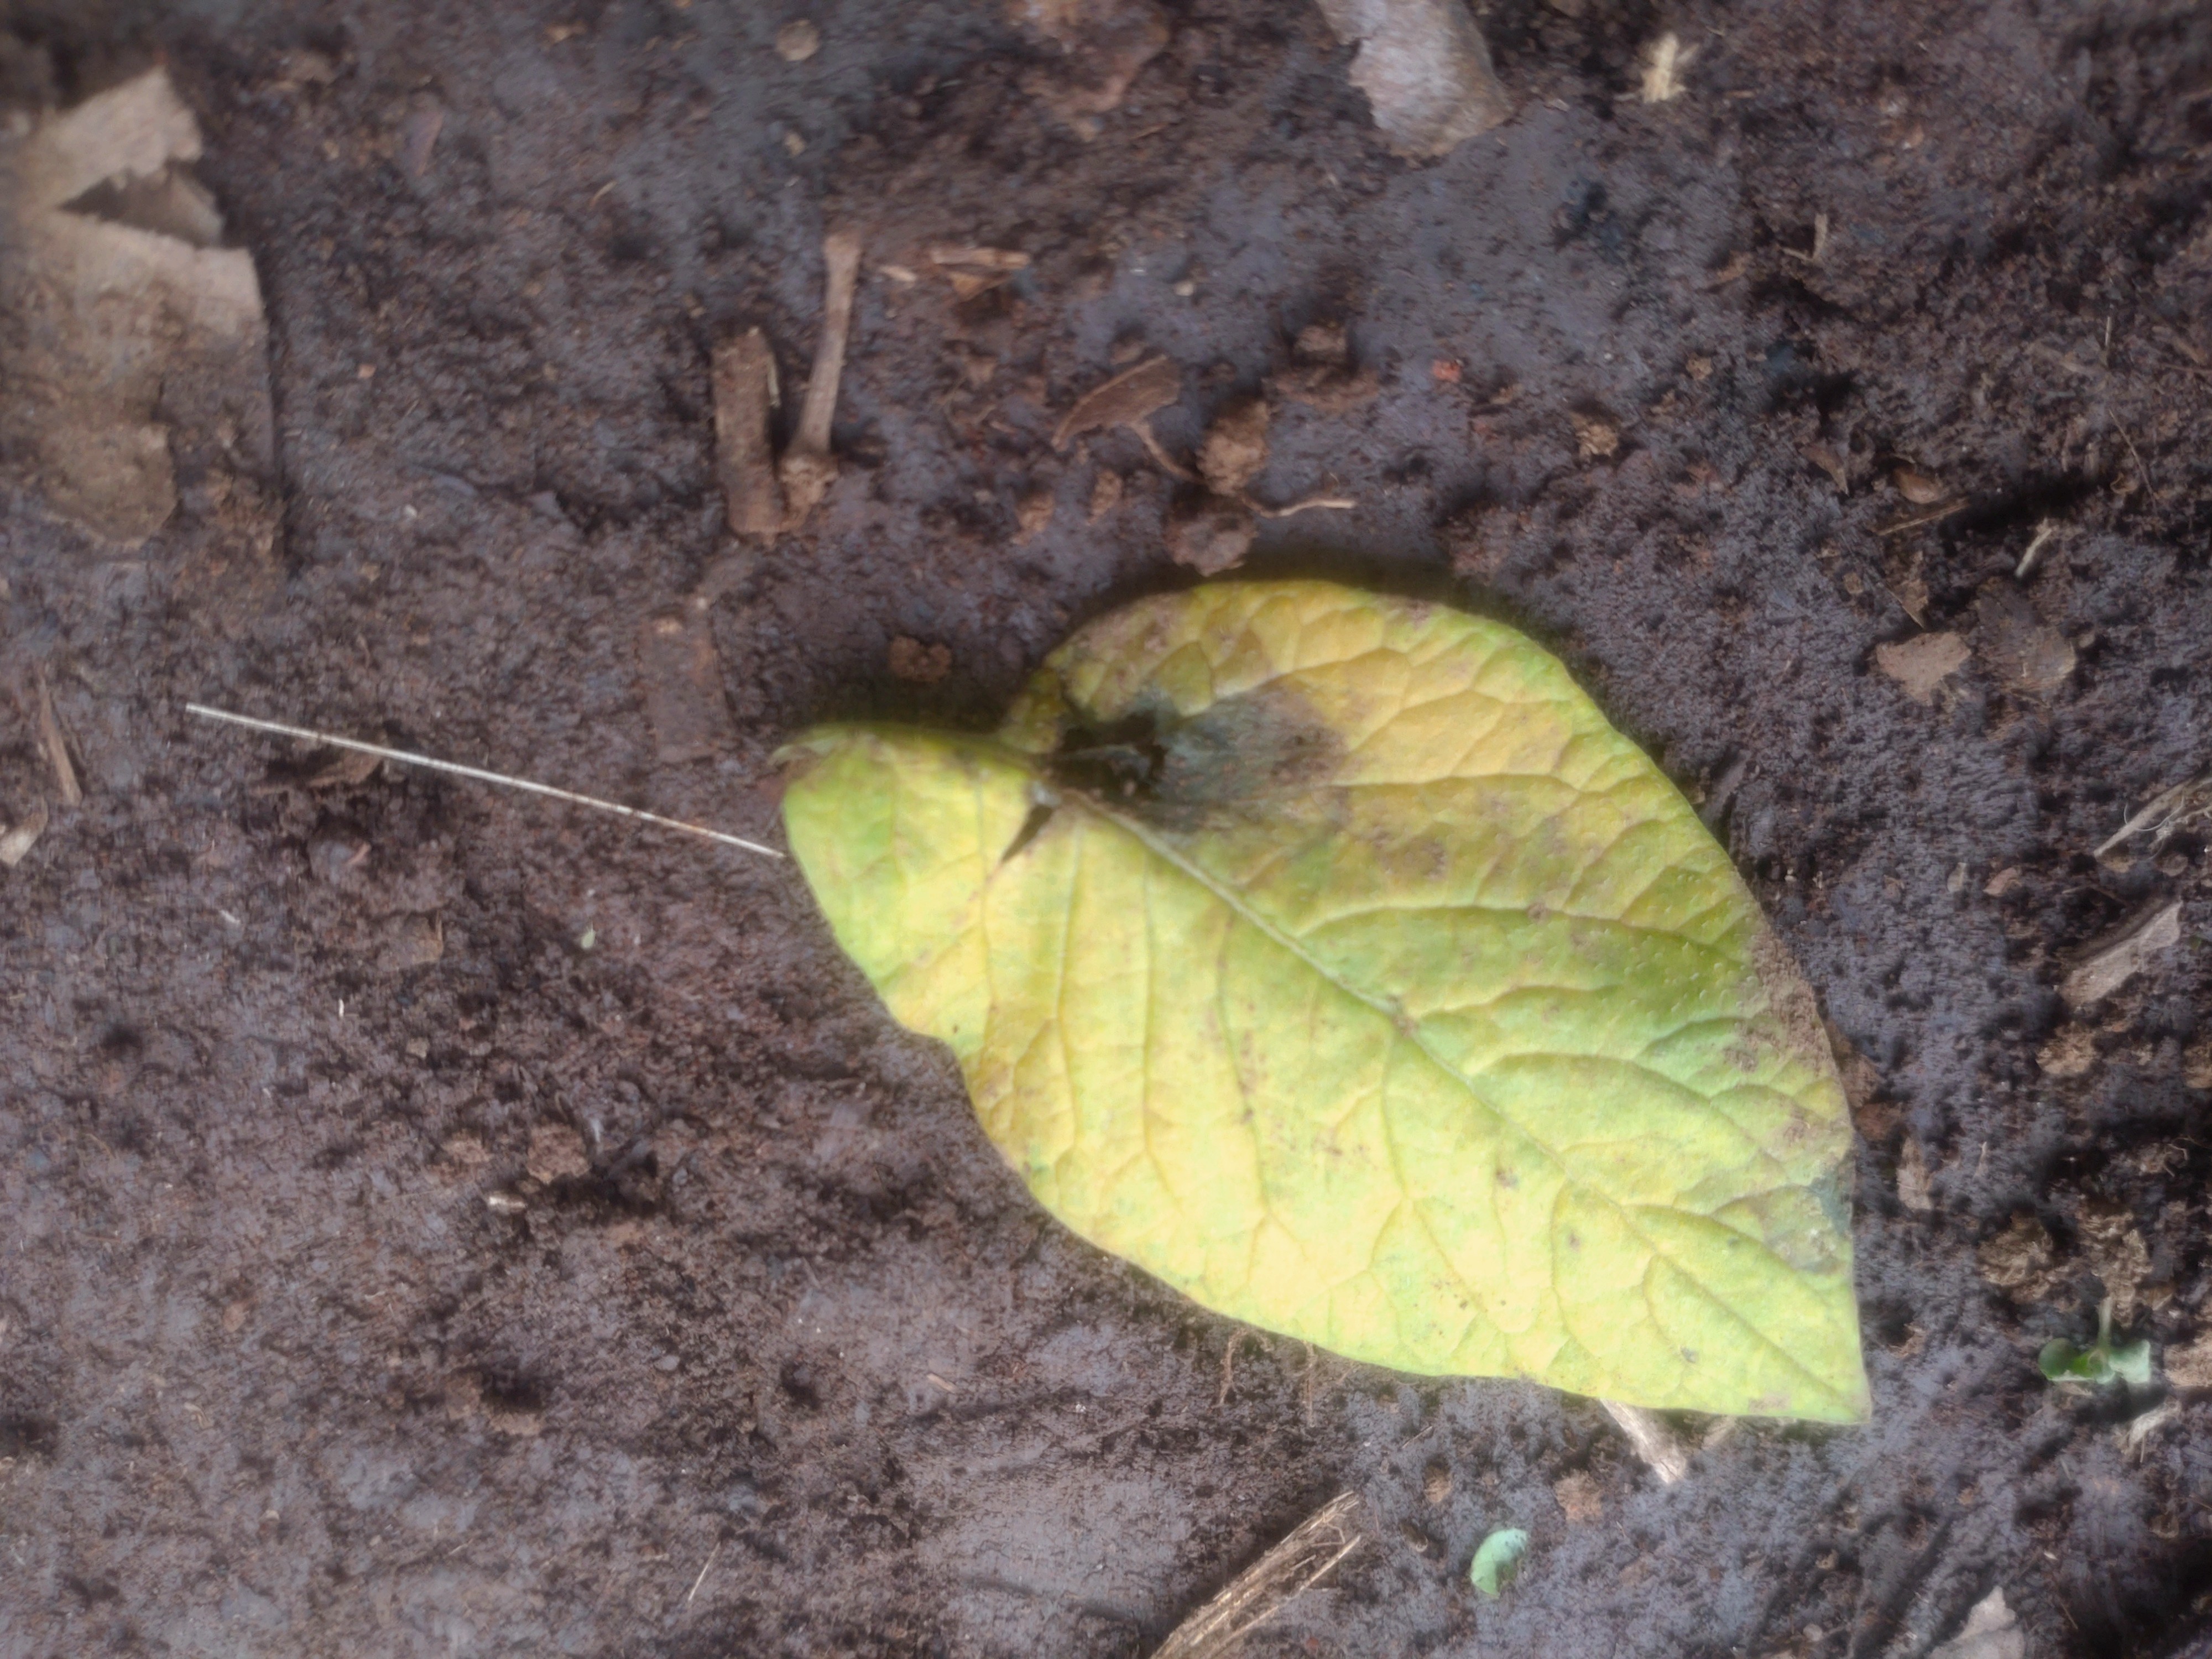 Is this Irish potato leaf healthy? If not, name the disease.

late blight
